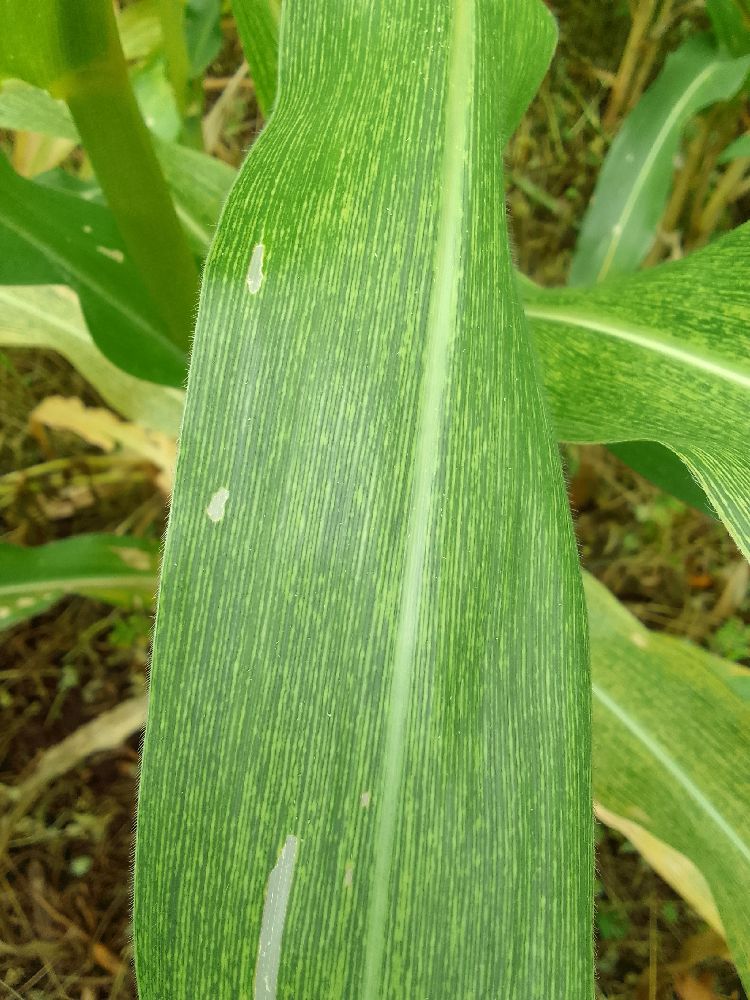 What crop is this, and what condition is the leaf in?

maize, maize streak virus
